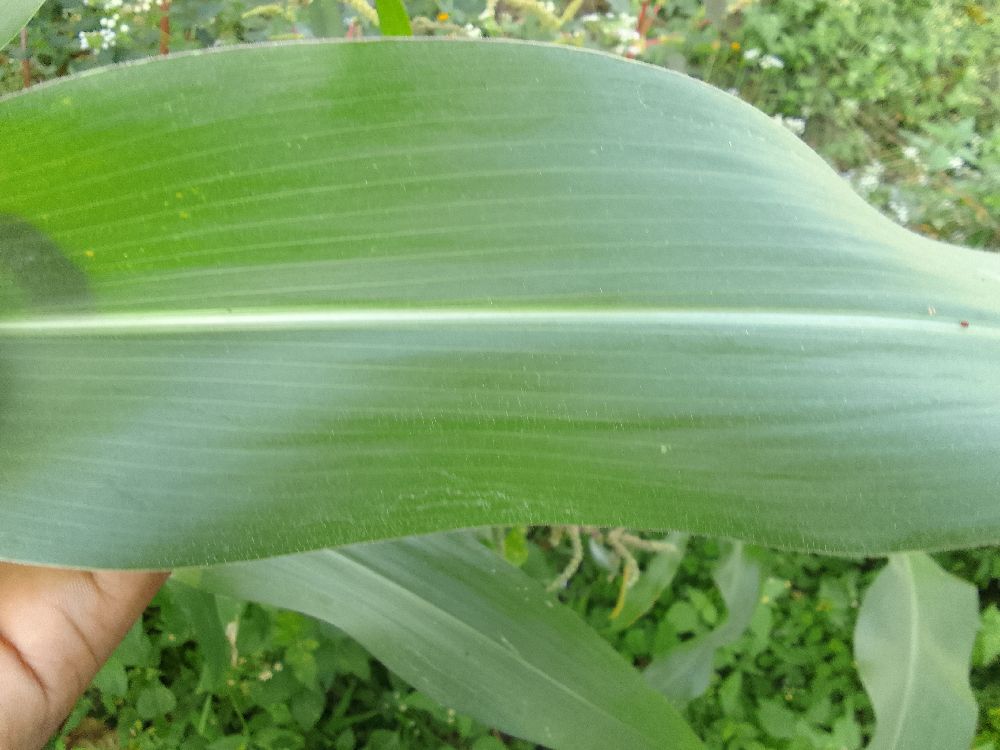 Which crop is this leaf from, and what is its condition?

maize, healthy
